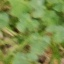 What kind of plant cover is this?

unstructured weed
